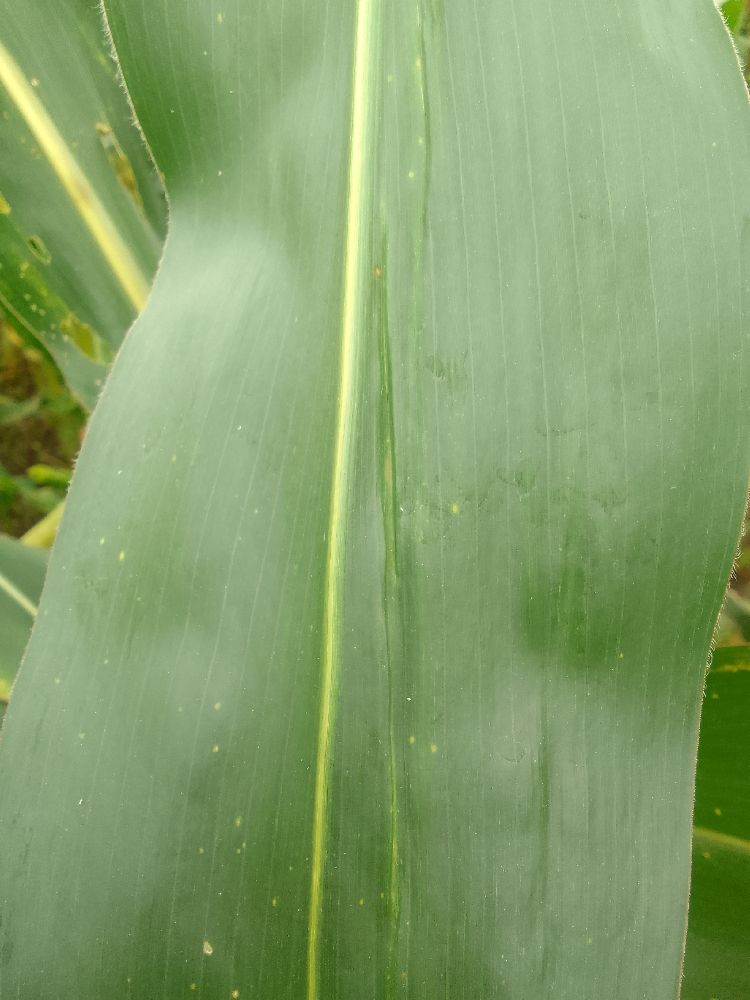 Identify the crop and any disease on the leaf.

maize, healthy
